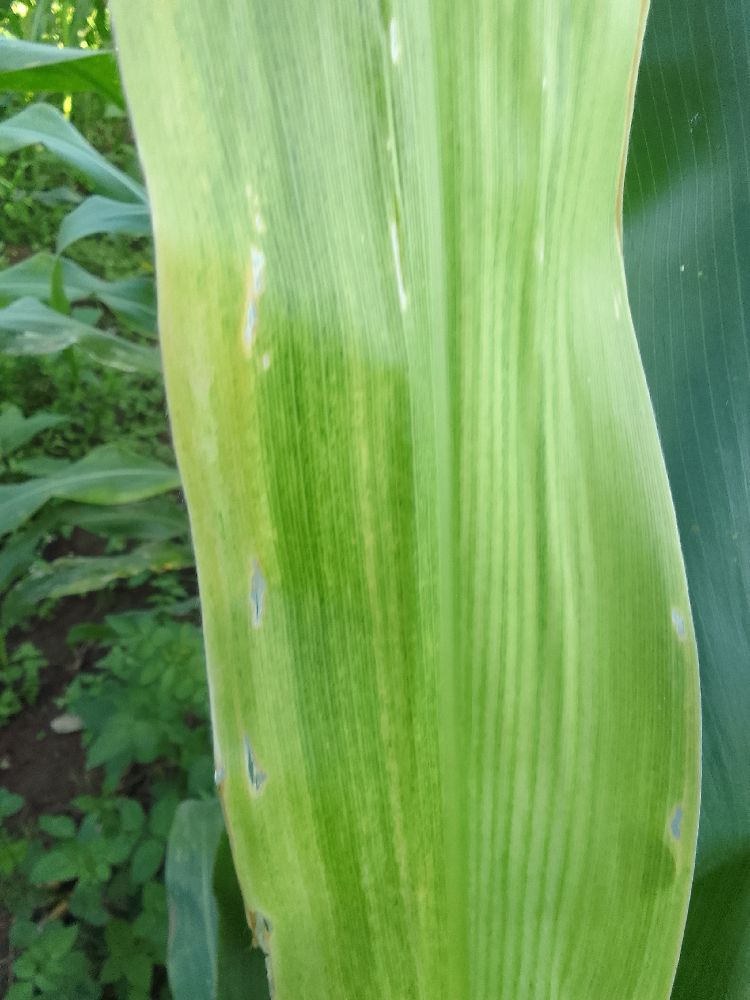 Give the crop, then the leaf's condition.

maize, maize lethal necrosis
